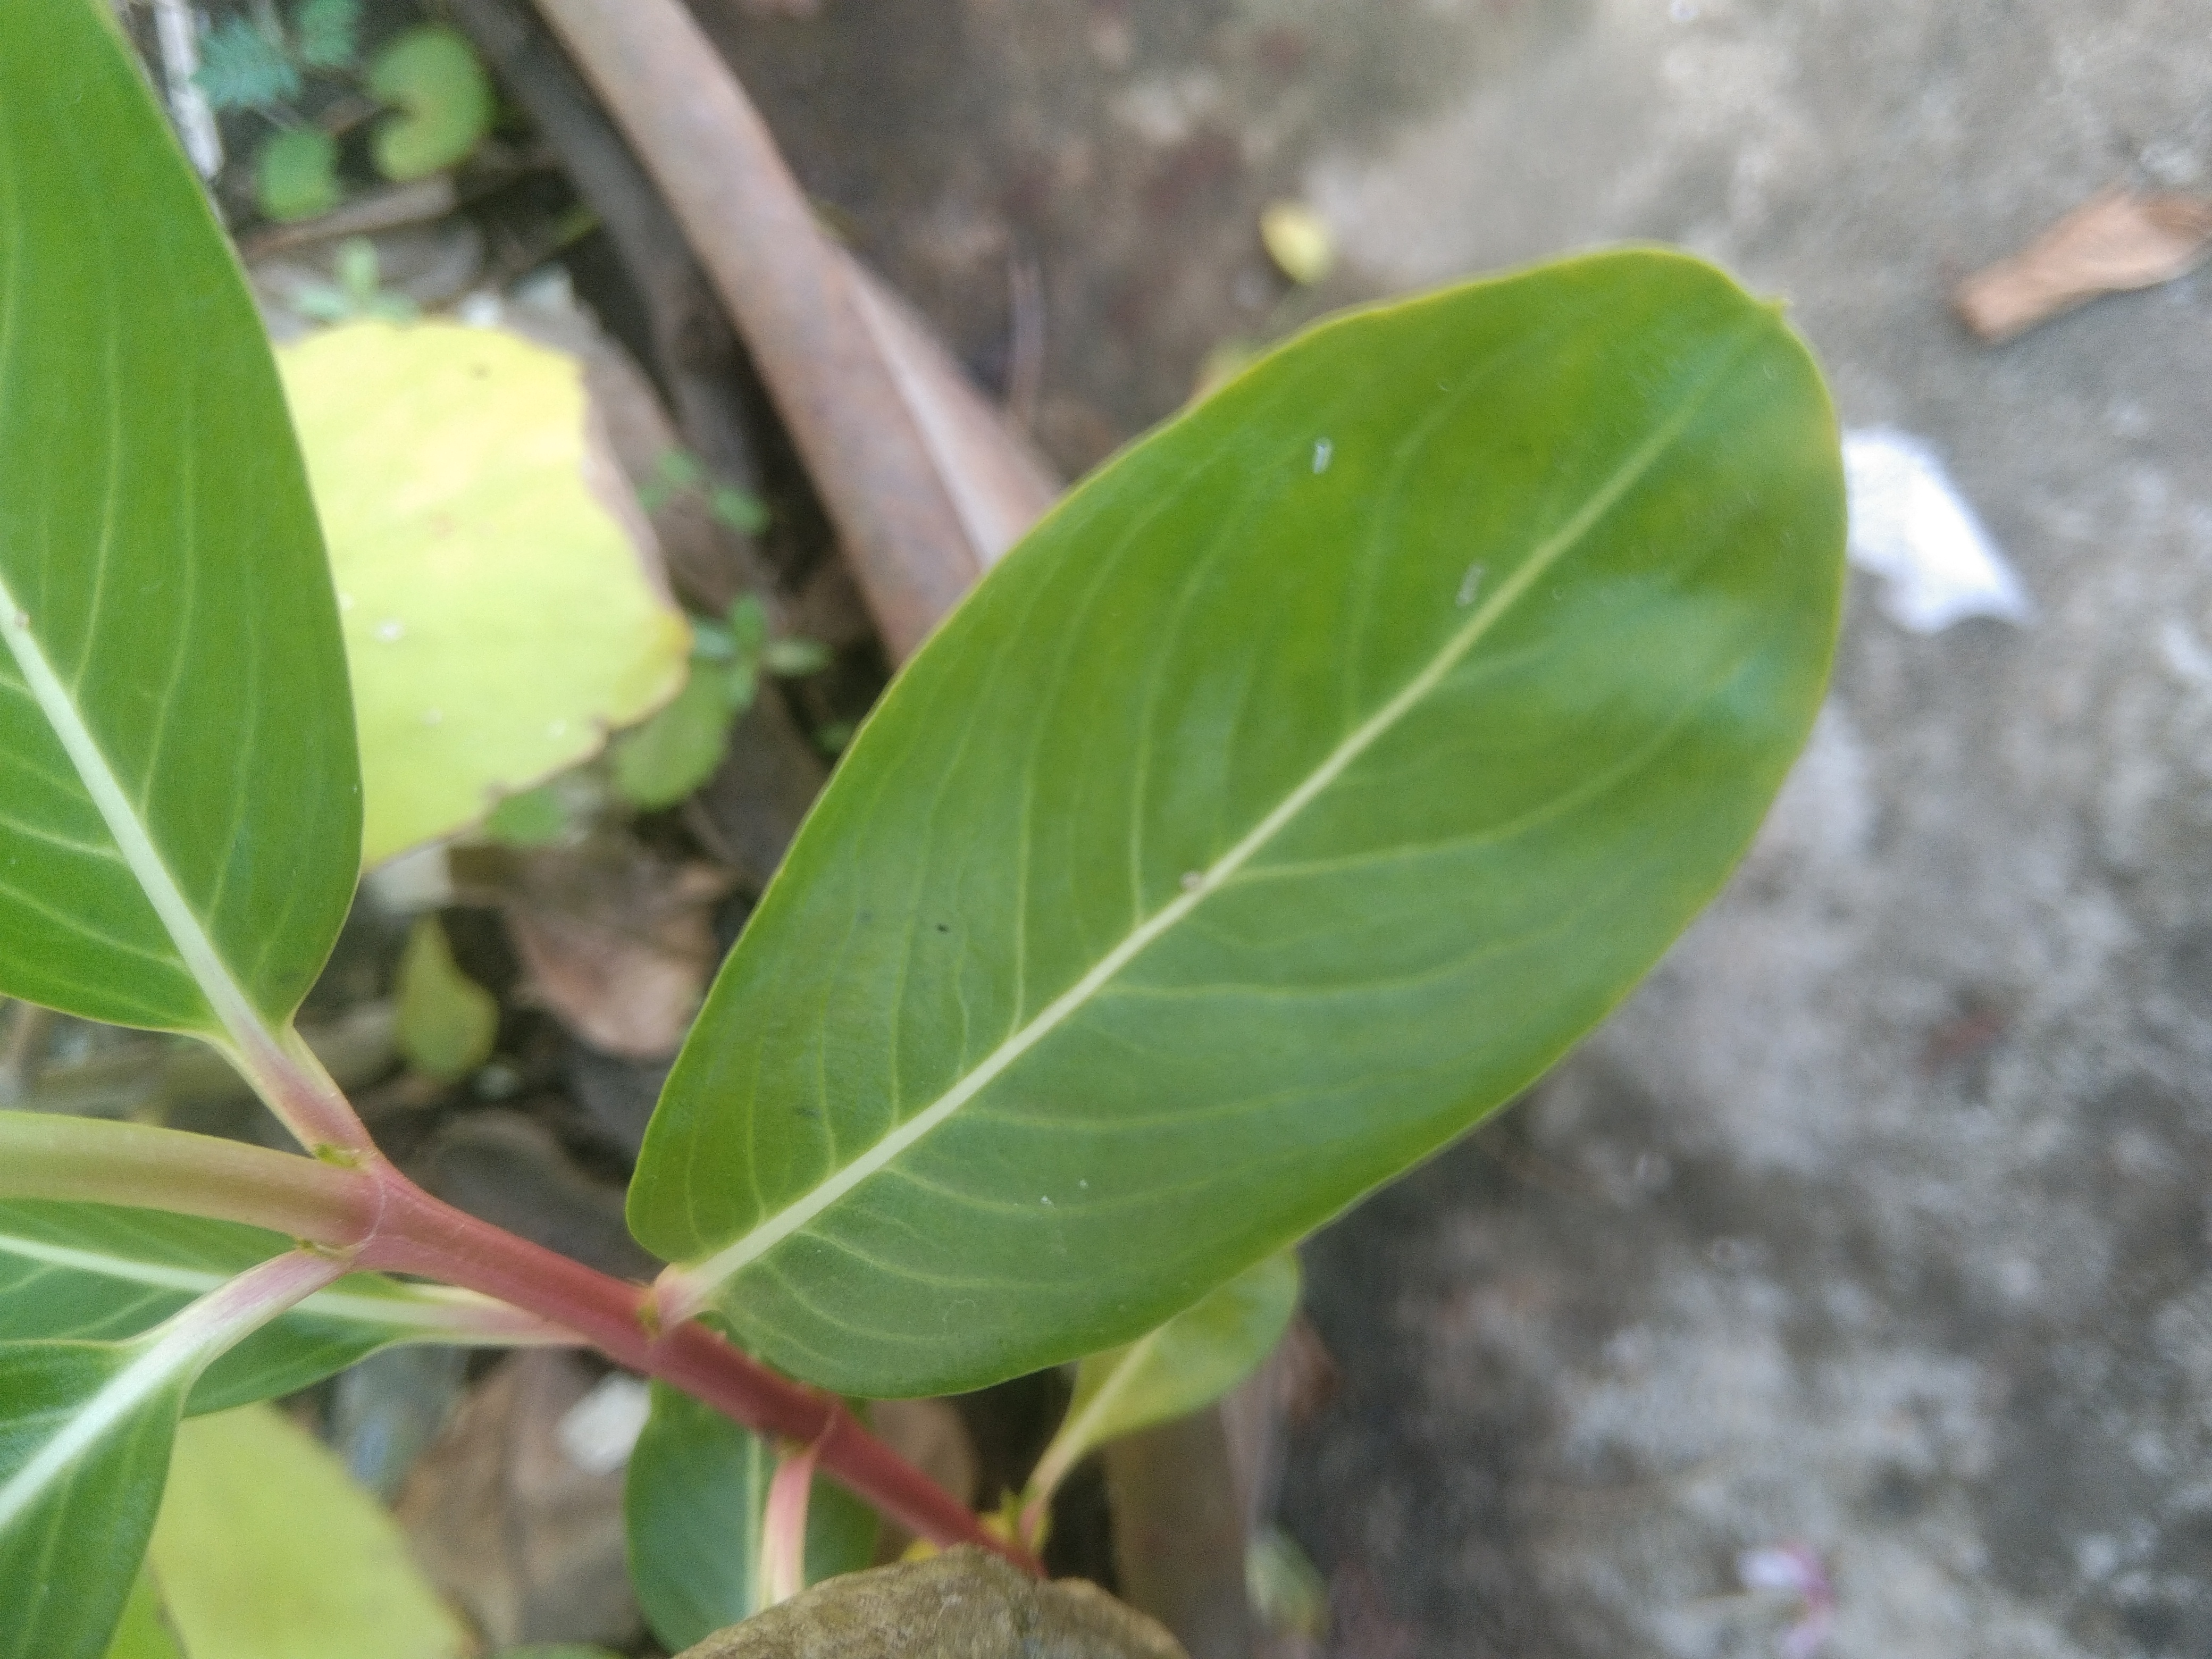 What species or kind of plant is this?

rose periwinkle
